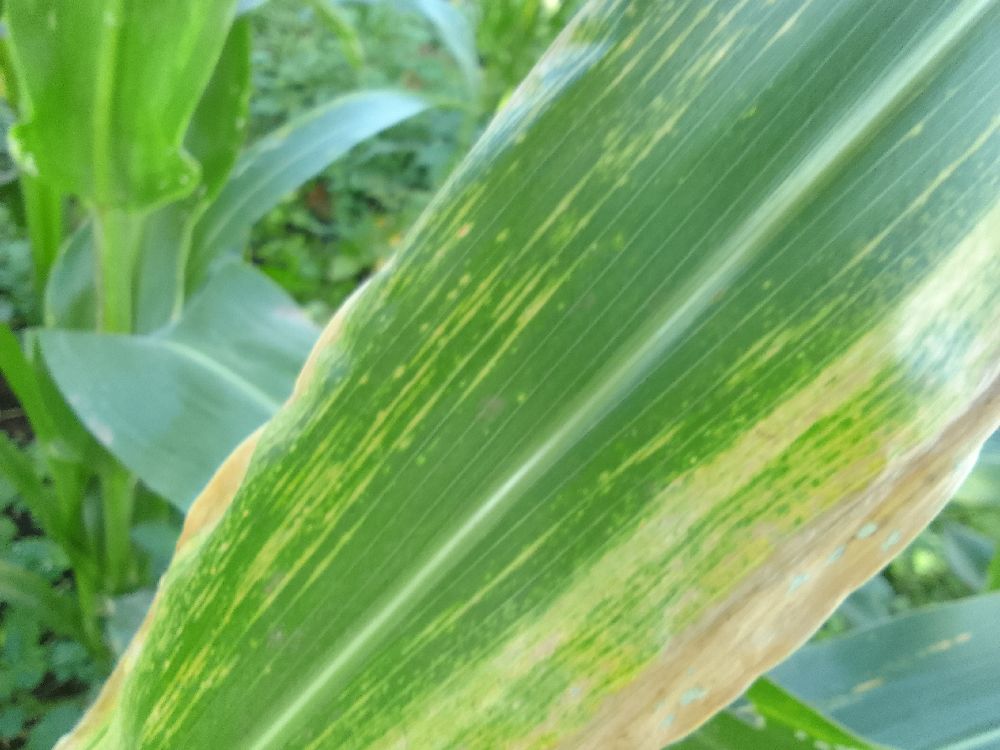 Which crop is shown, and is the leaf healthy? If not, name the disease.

maize, maize lethal necrosis
